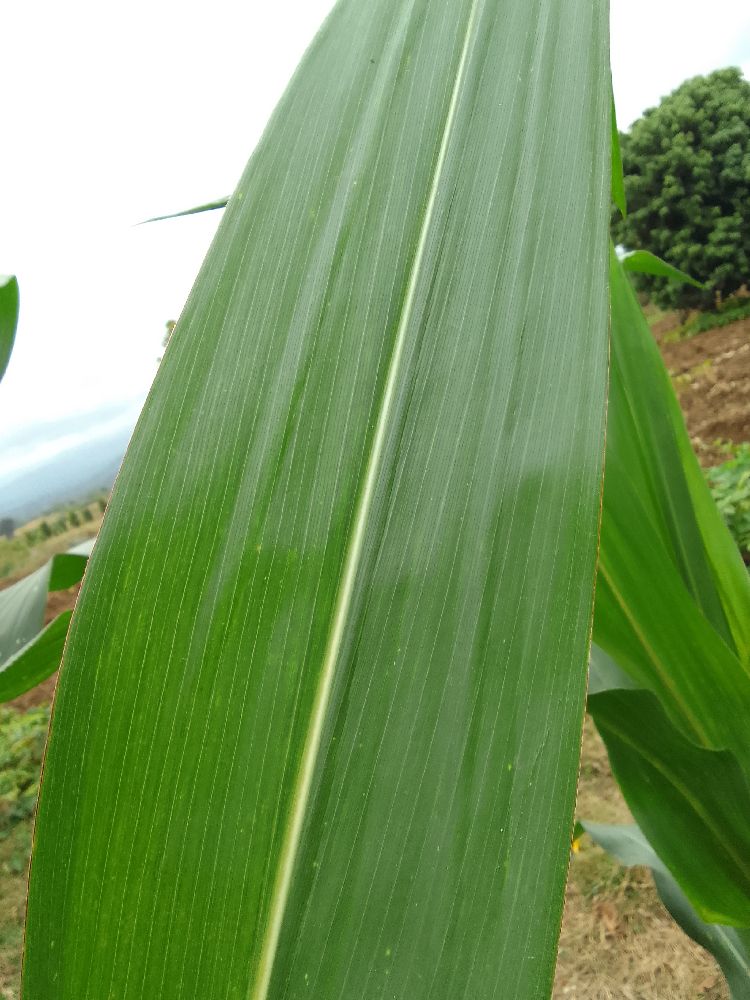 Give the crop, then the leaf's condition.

maize, healthy
